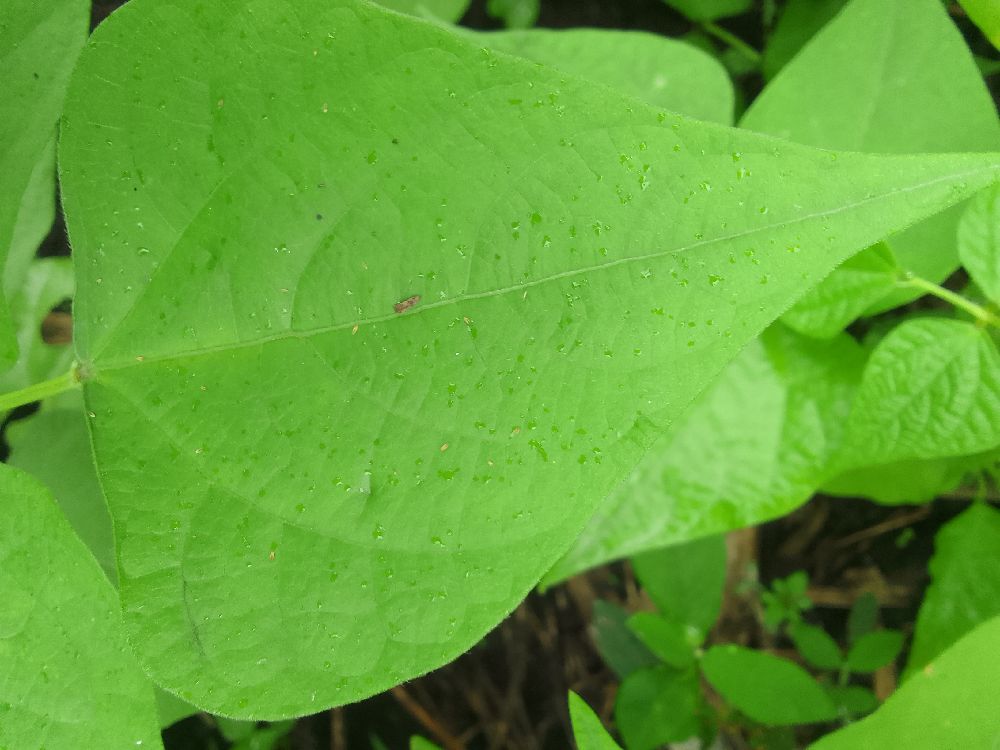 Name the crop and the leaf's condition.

common bean, healthy
